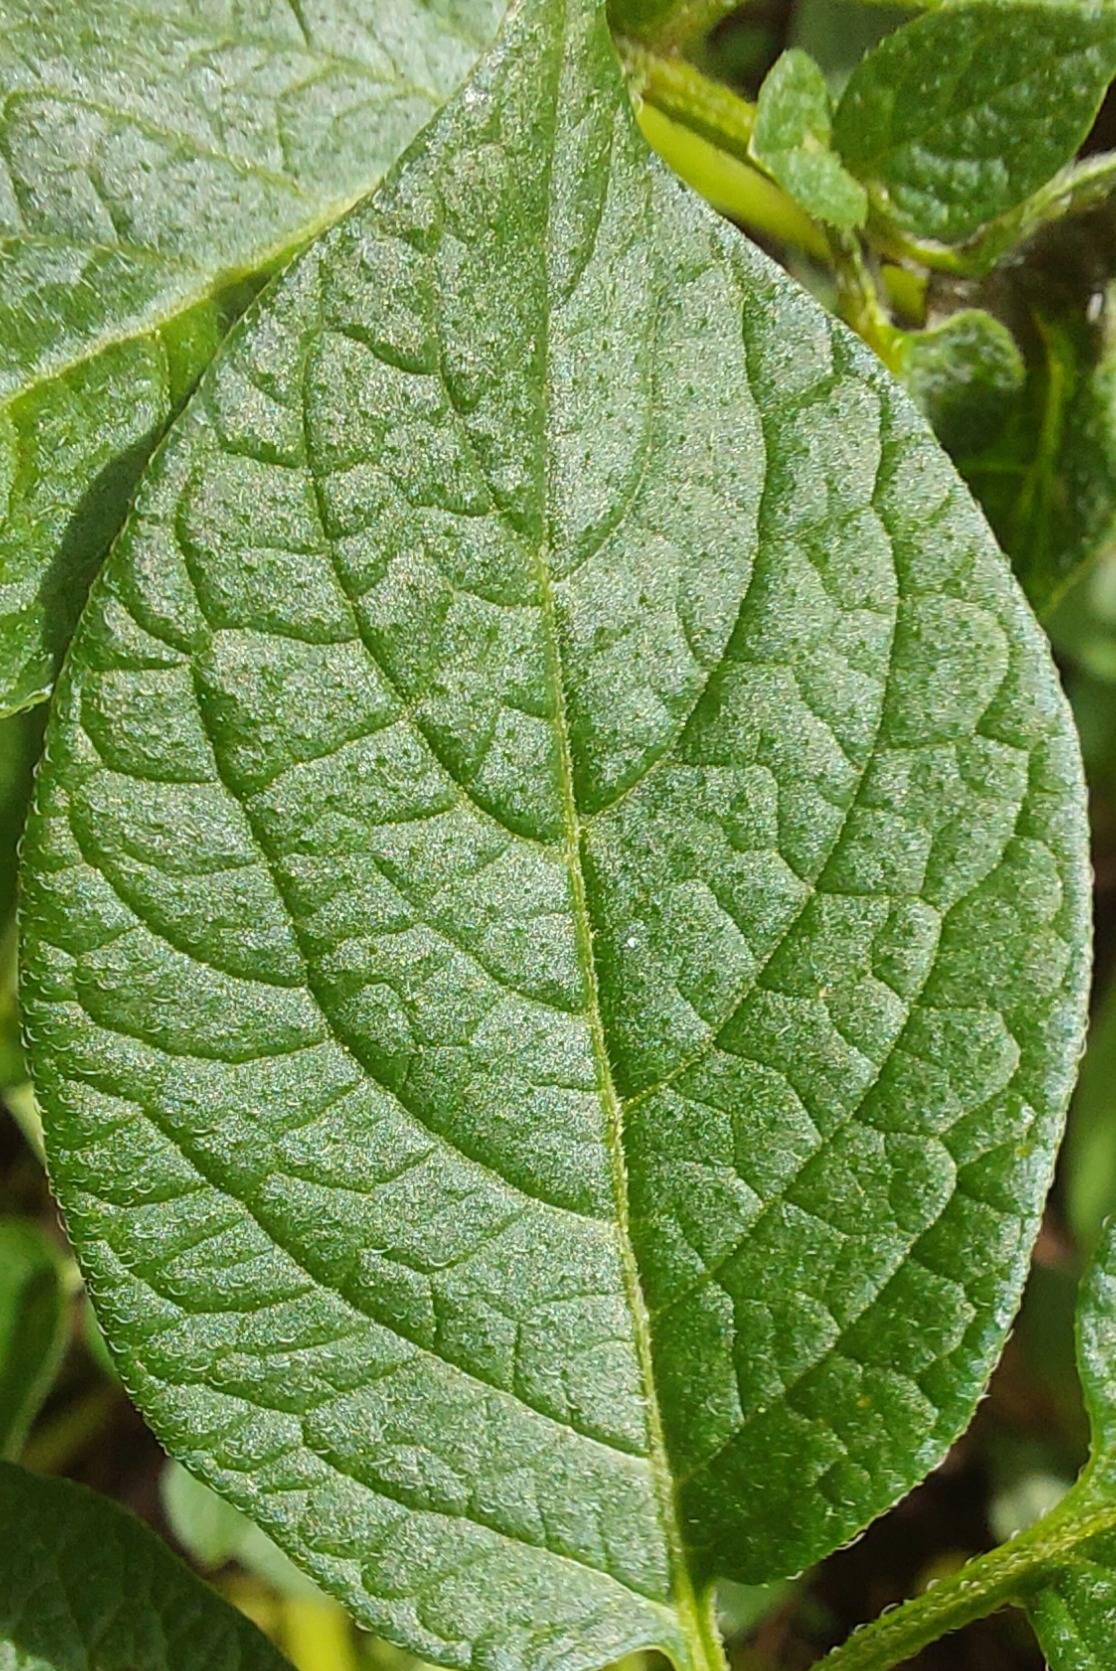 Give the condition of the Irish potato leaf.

healthy
